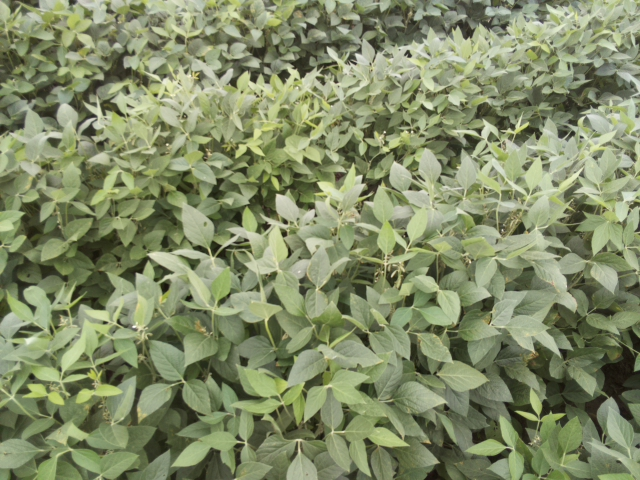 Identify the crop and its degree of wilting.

soybean, leaflets folding inward at secondary pulvinus with no turgor loss in leaflets or petioles
